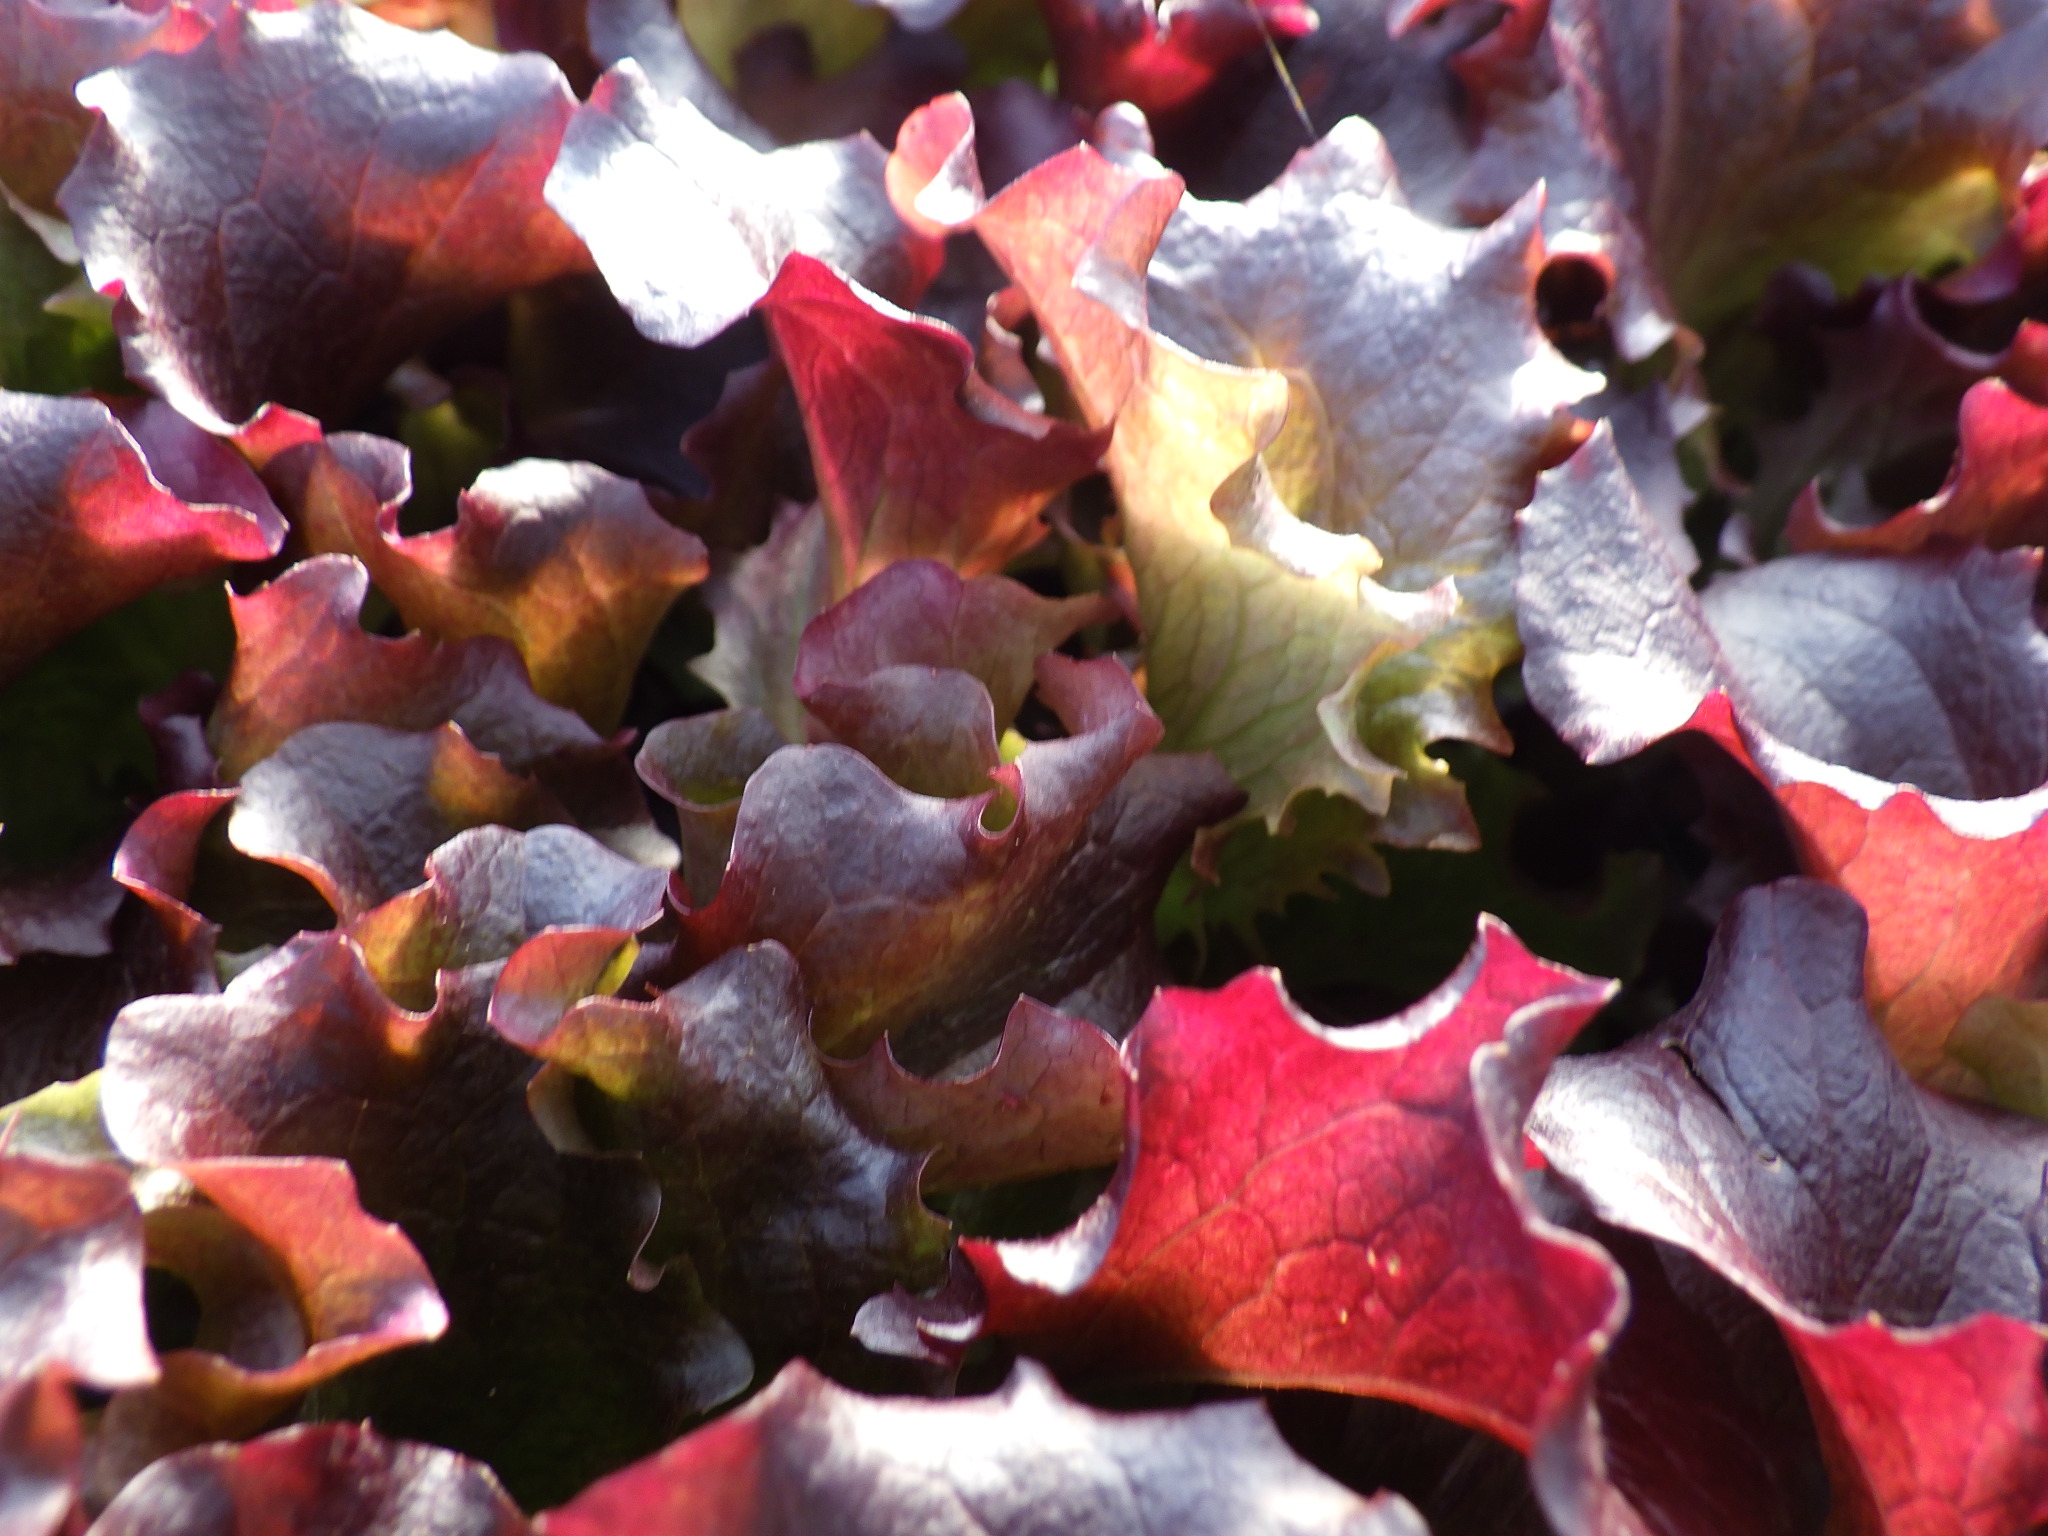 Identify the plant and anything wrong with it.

lettuce, healthy
